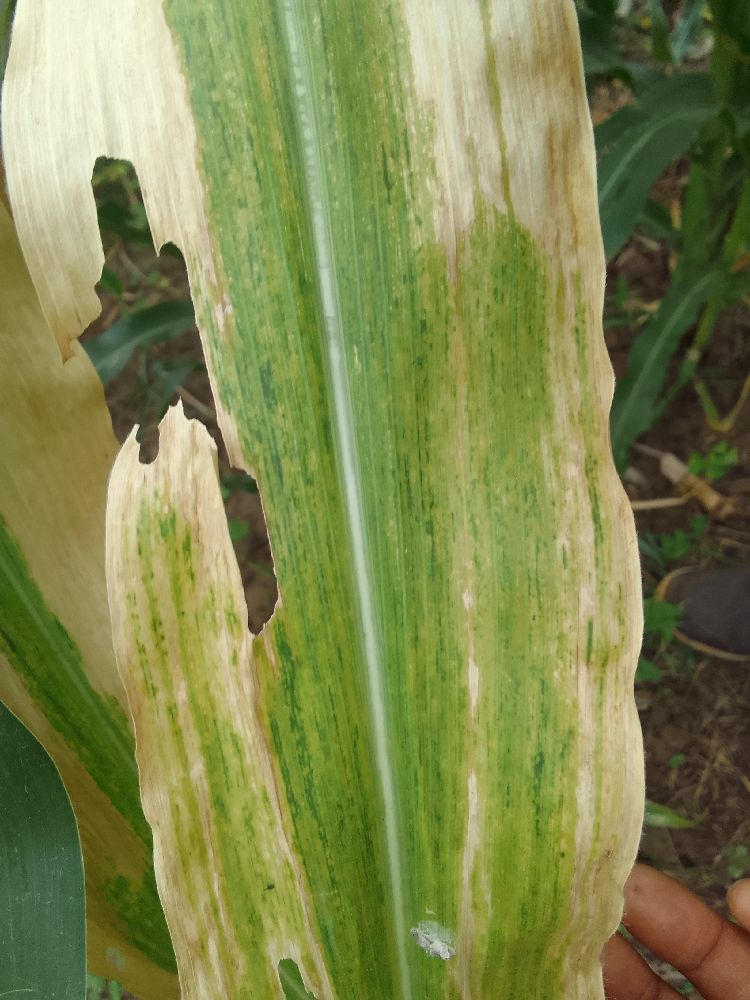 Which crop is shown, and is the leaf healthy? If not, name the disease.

maize, maize lethal necrosis
